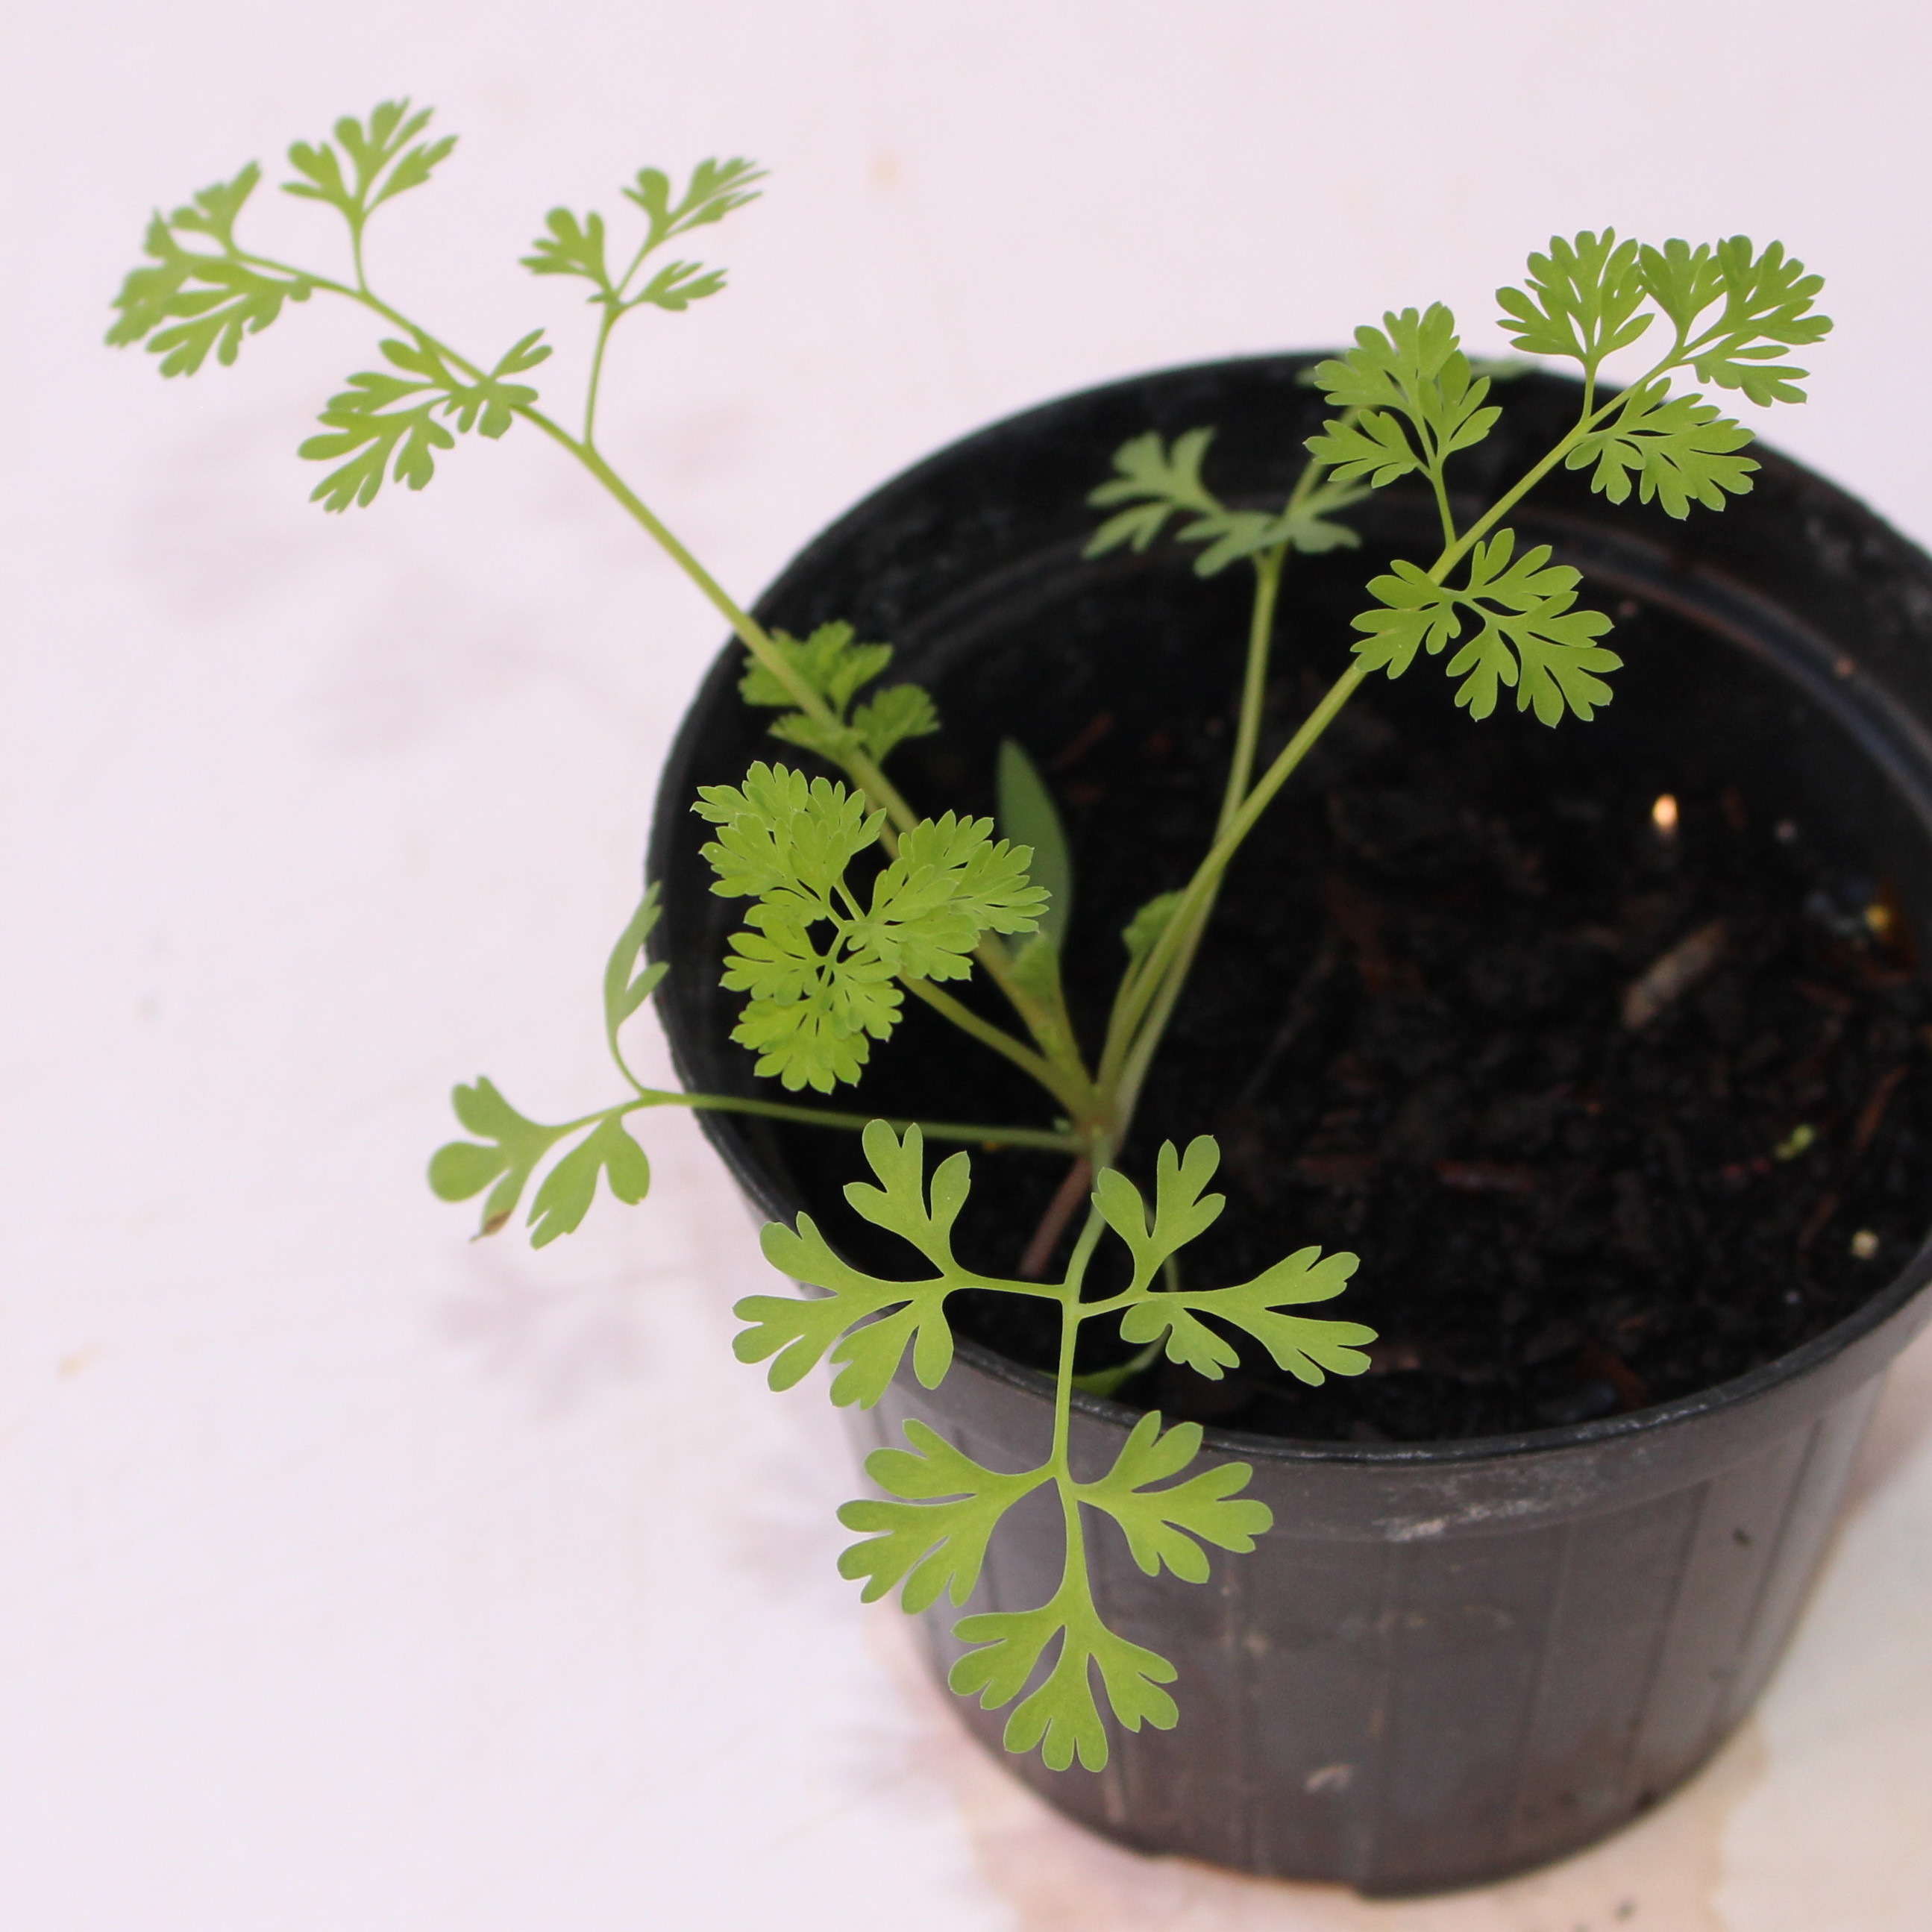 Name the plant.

Fumaria officinalis
